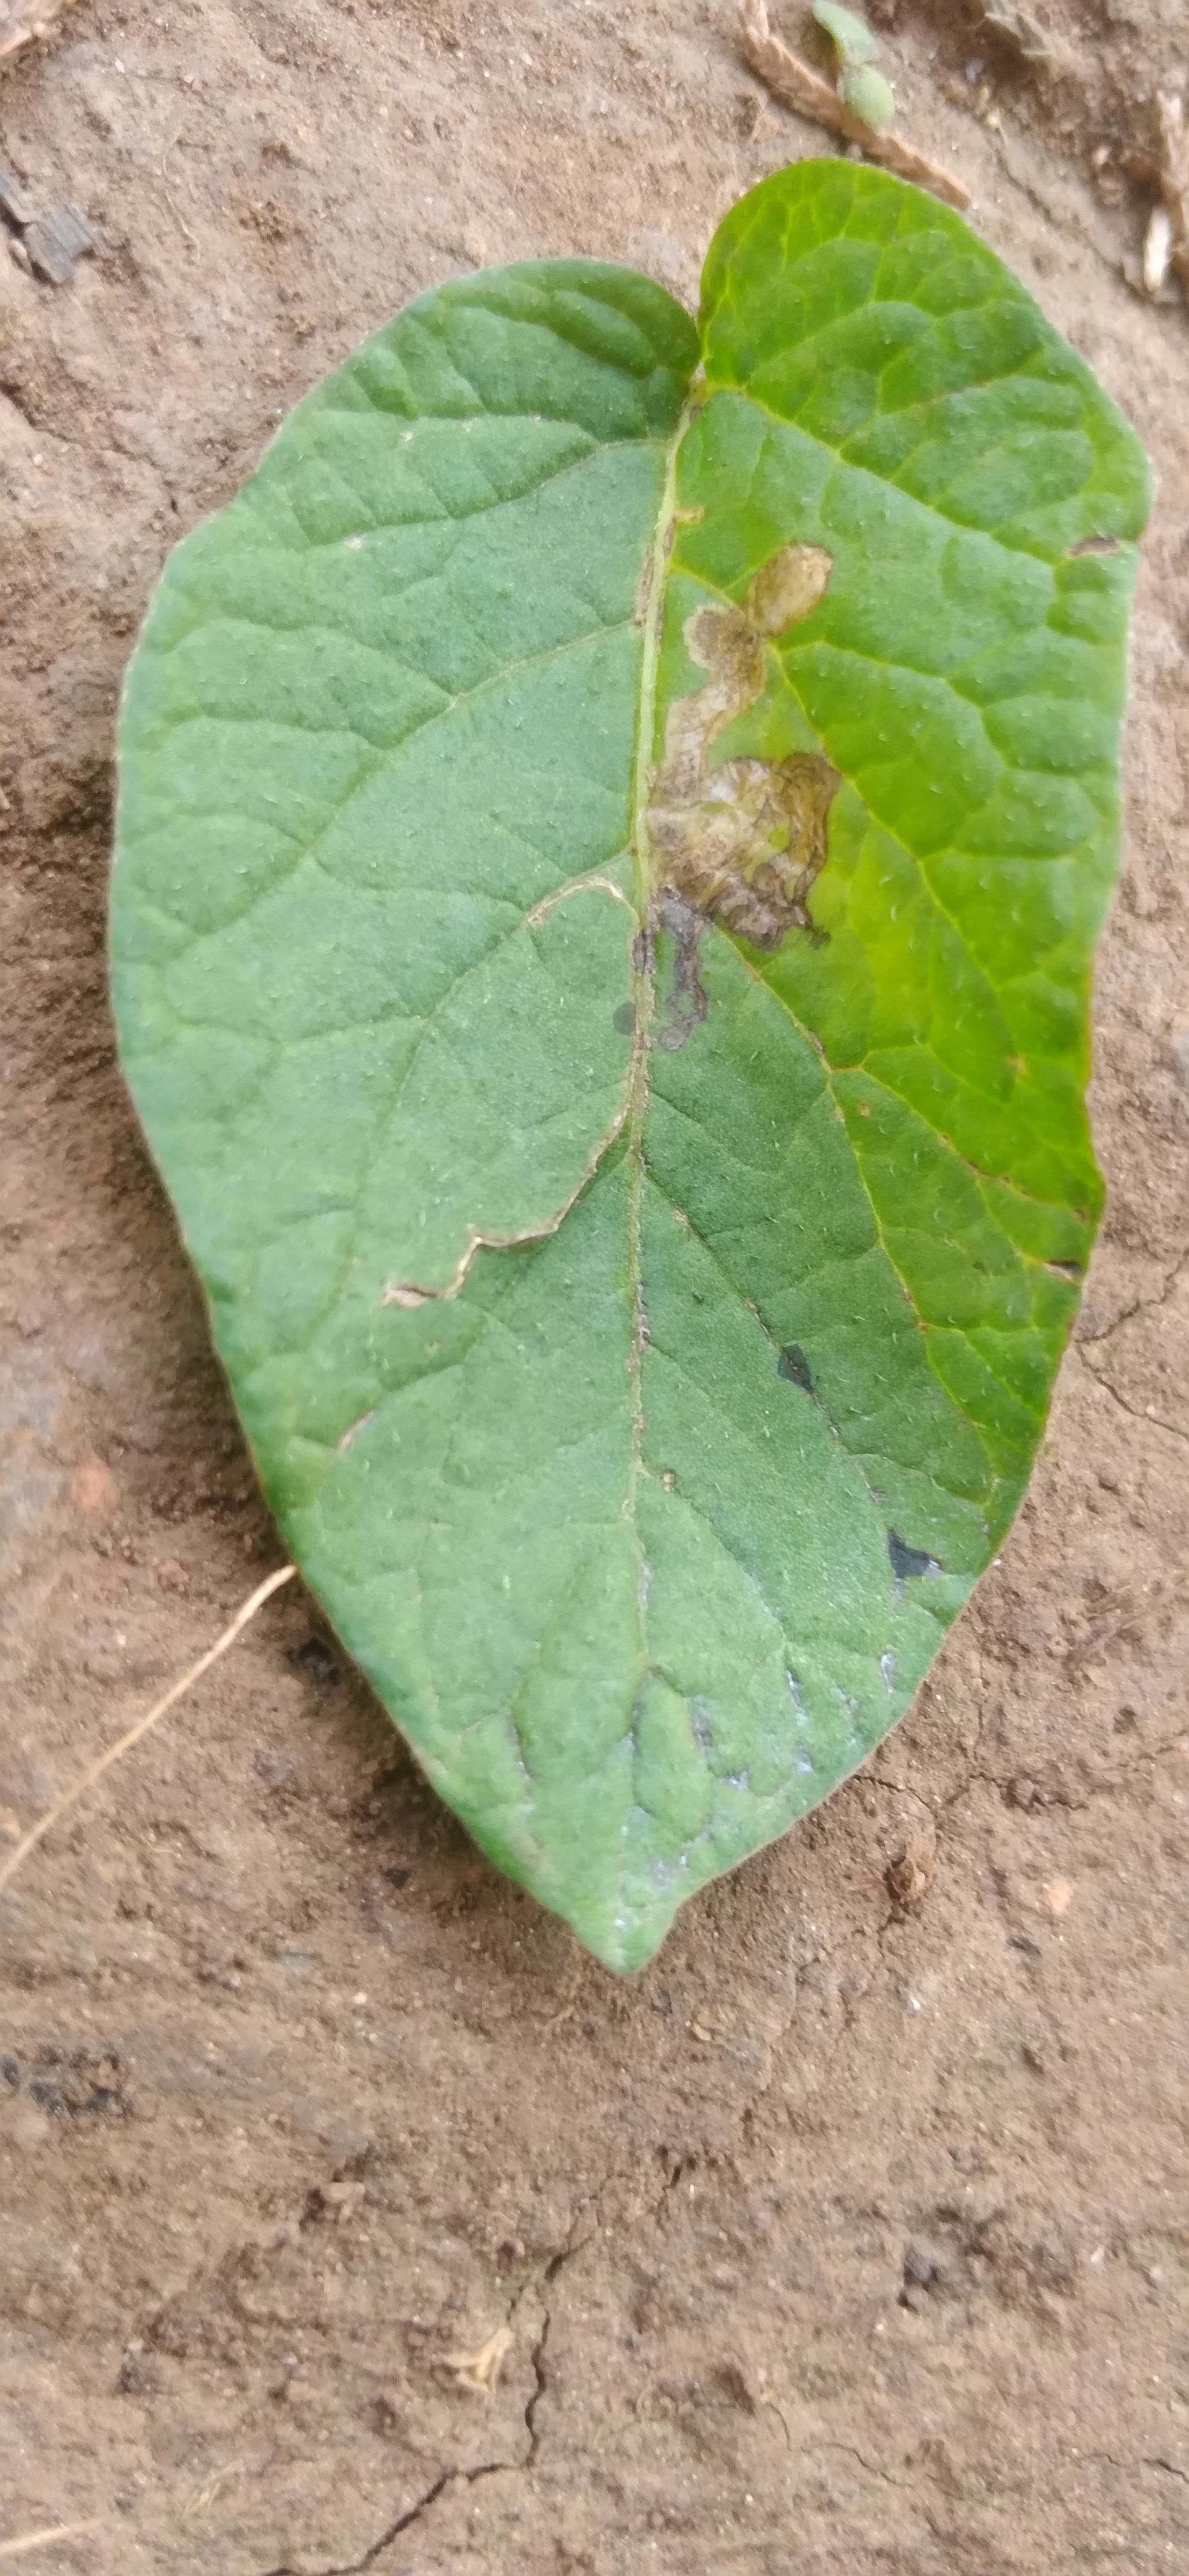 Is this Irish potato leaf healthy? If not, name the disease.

early blight
